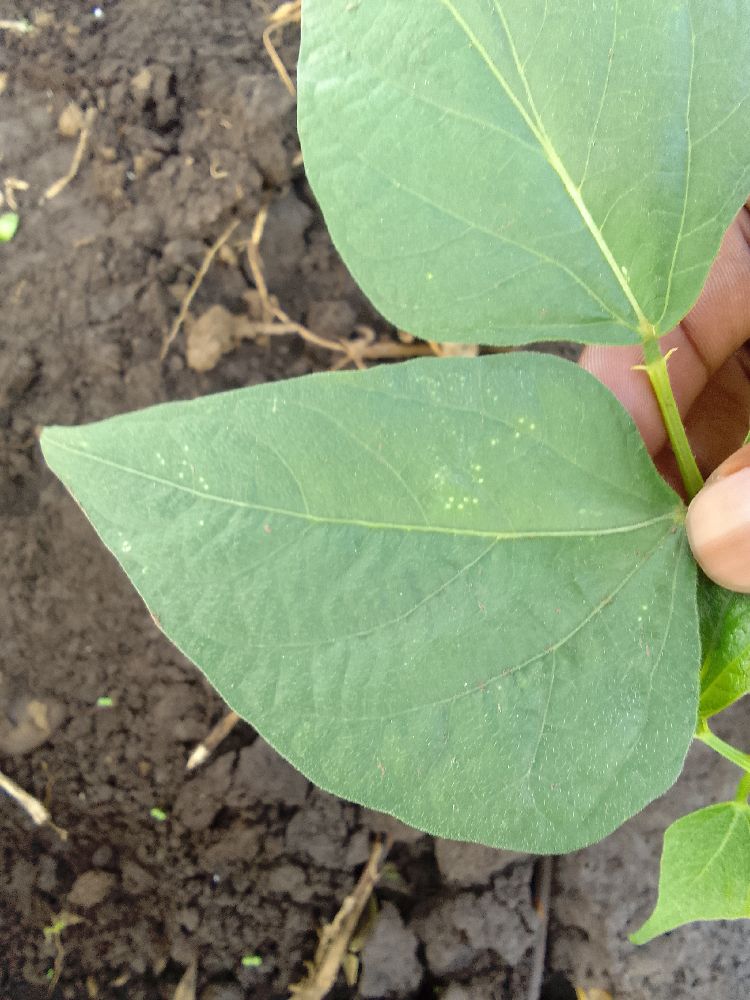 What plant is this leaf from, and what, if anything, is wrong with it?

common bean, healthy
